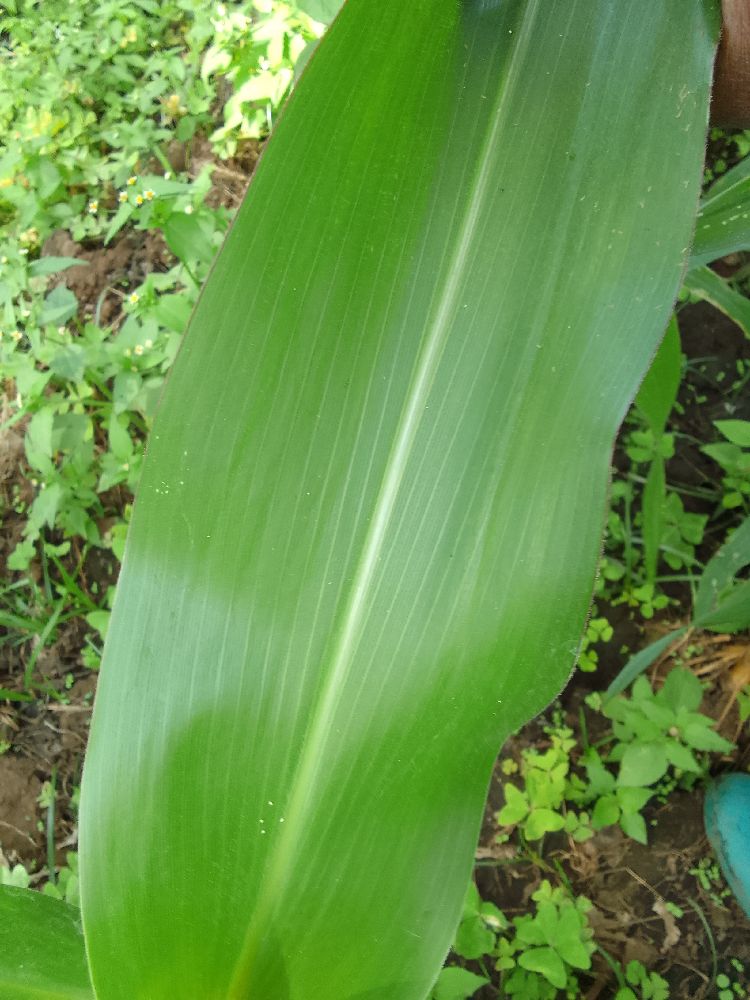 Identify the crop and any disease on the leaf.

maize, healthy
